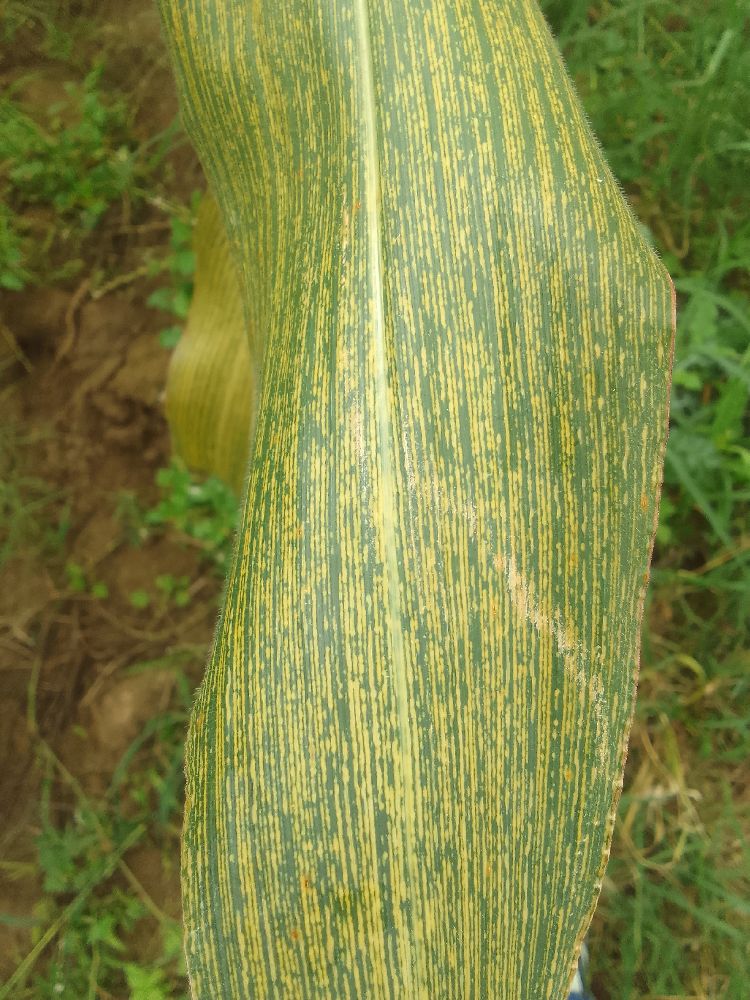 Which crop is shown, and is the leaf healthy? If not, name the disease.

maize, maize streak virus
